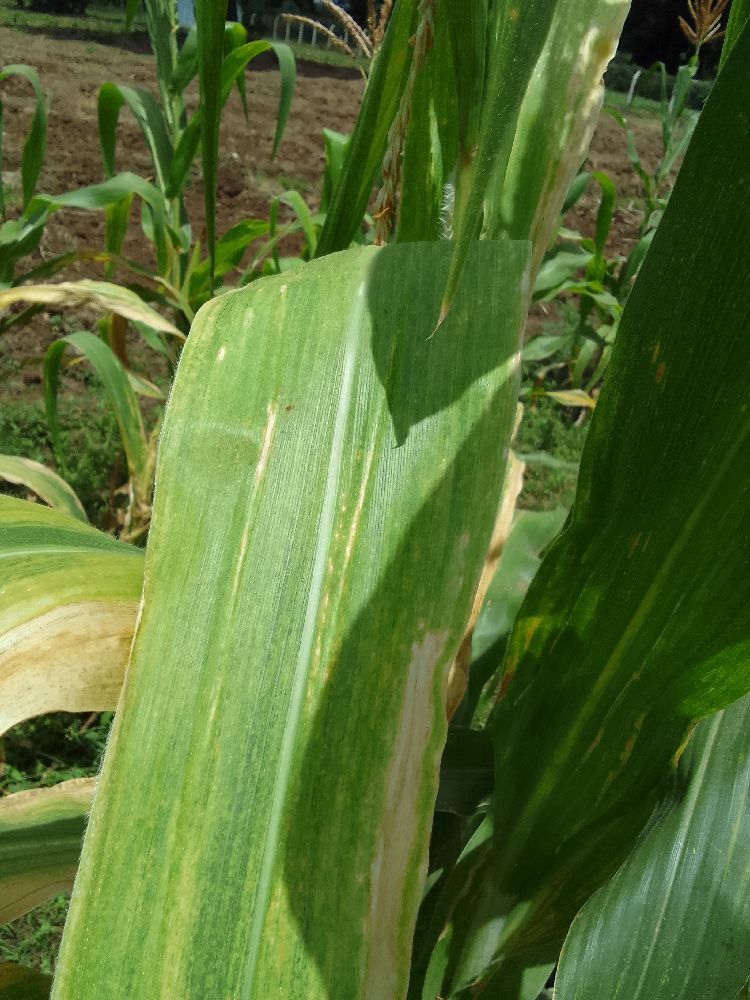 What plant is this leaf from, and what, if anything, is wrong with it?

maize, maize lethal necrosis
